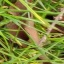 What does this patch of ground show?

grass
